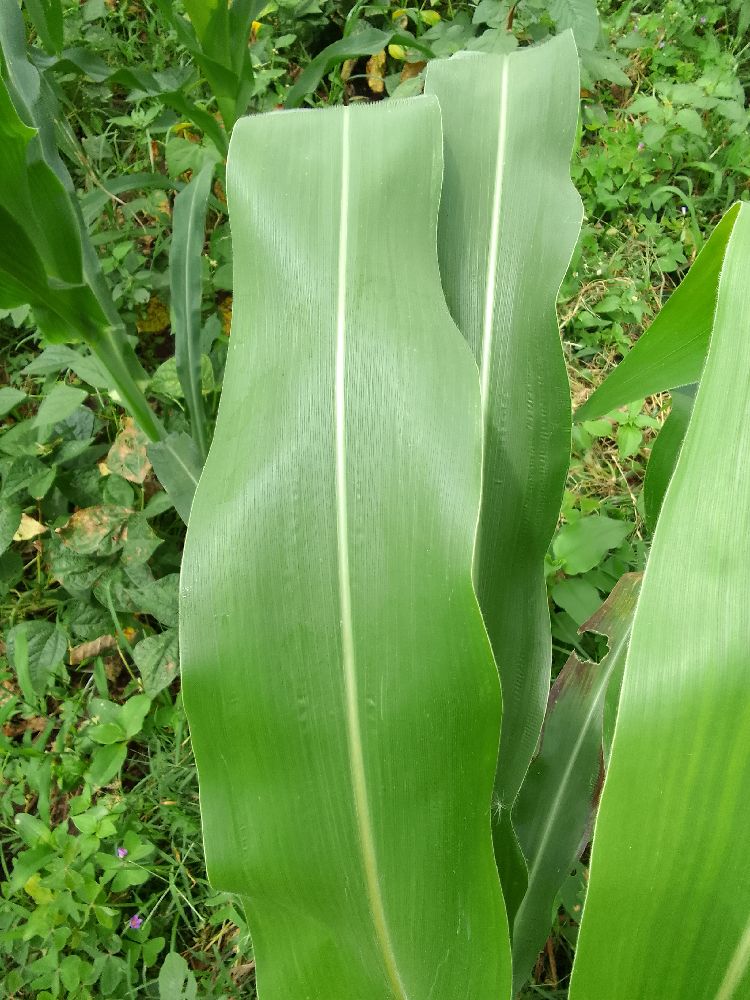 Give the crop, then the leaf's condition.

maize, healthy
